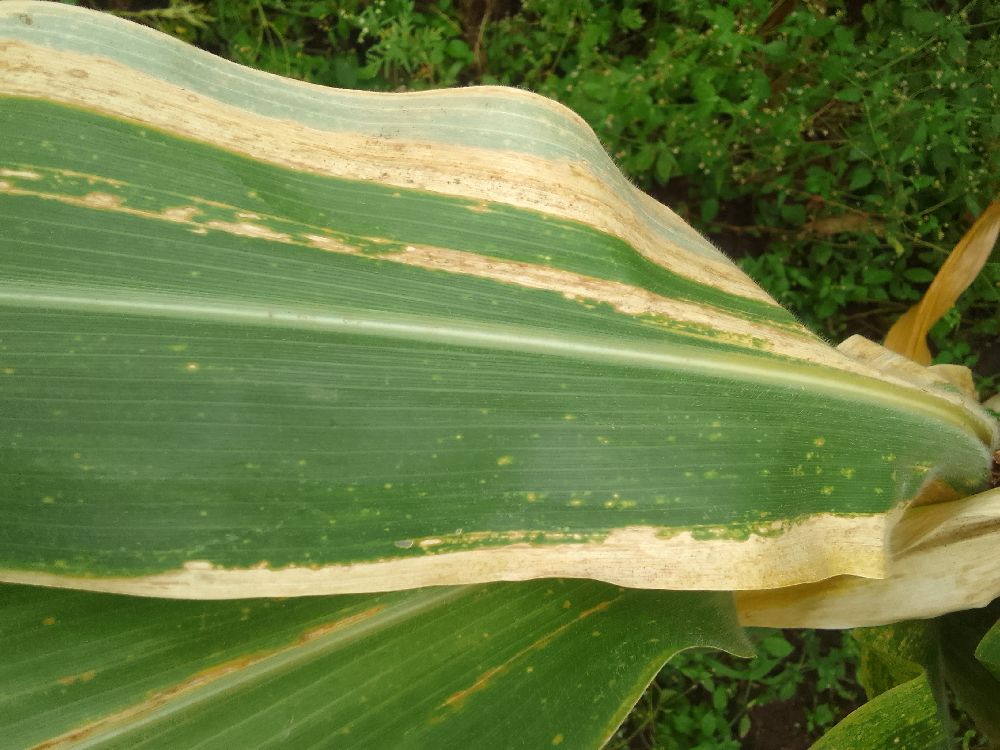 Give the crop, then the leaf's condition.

maize, maize lethal necrosis
